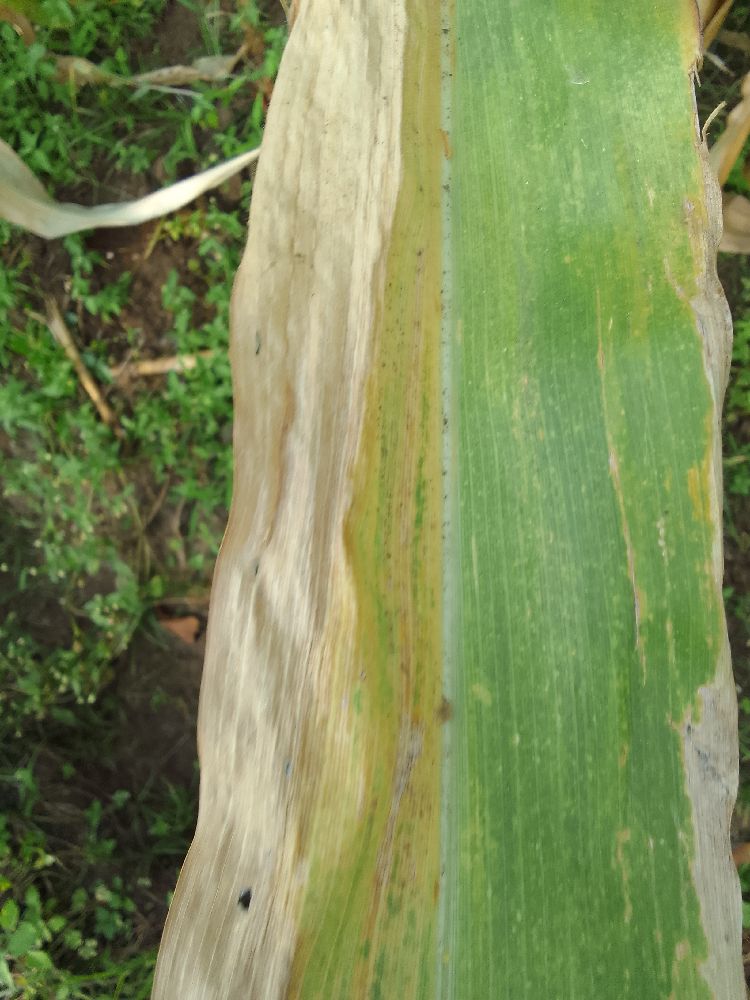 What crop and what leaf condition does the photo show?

maize, maize lethal necrosis
